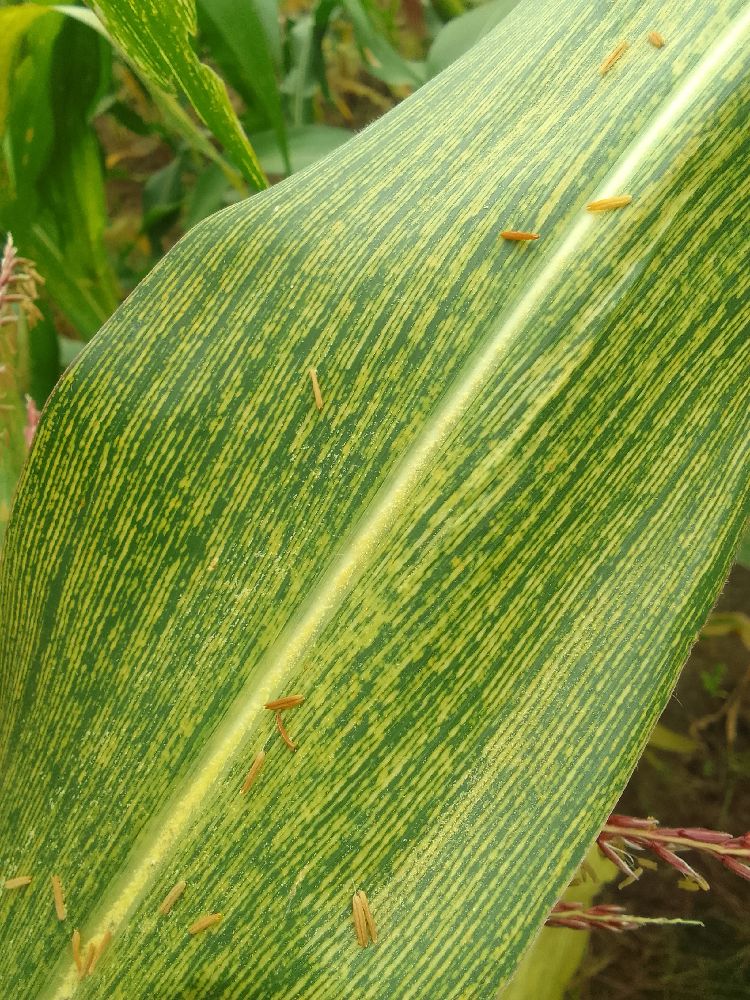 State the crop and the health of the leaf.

maize, maize streak virus
